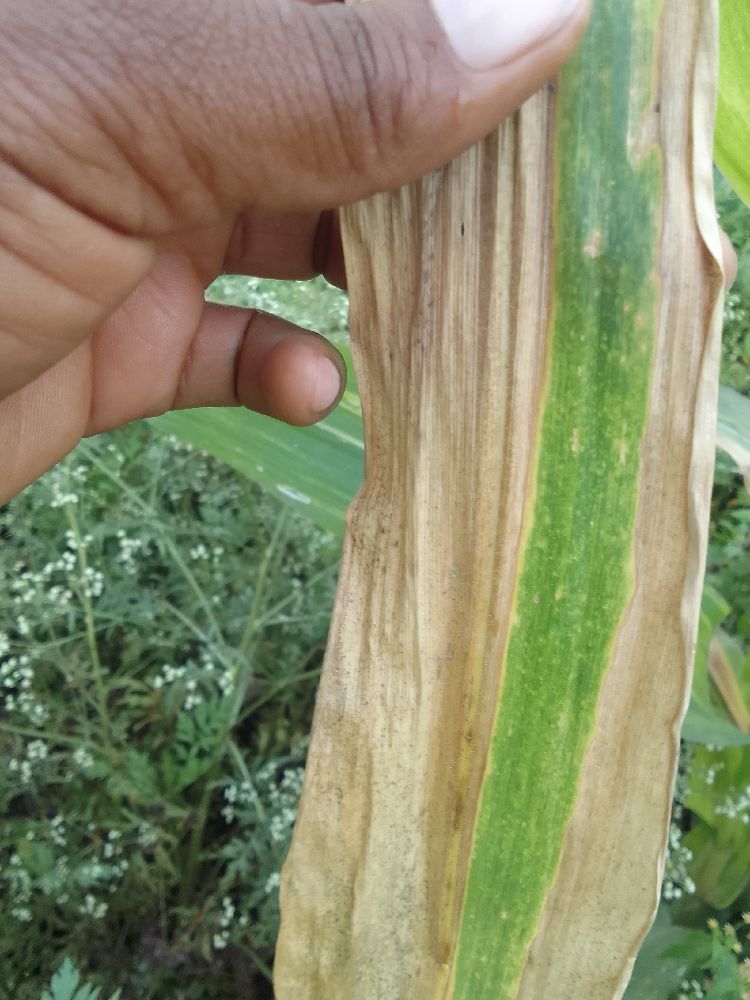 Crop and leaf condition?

maize, maize lethal necrosis
